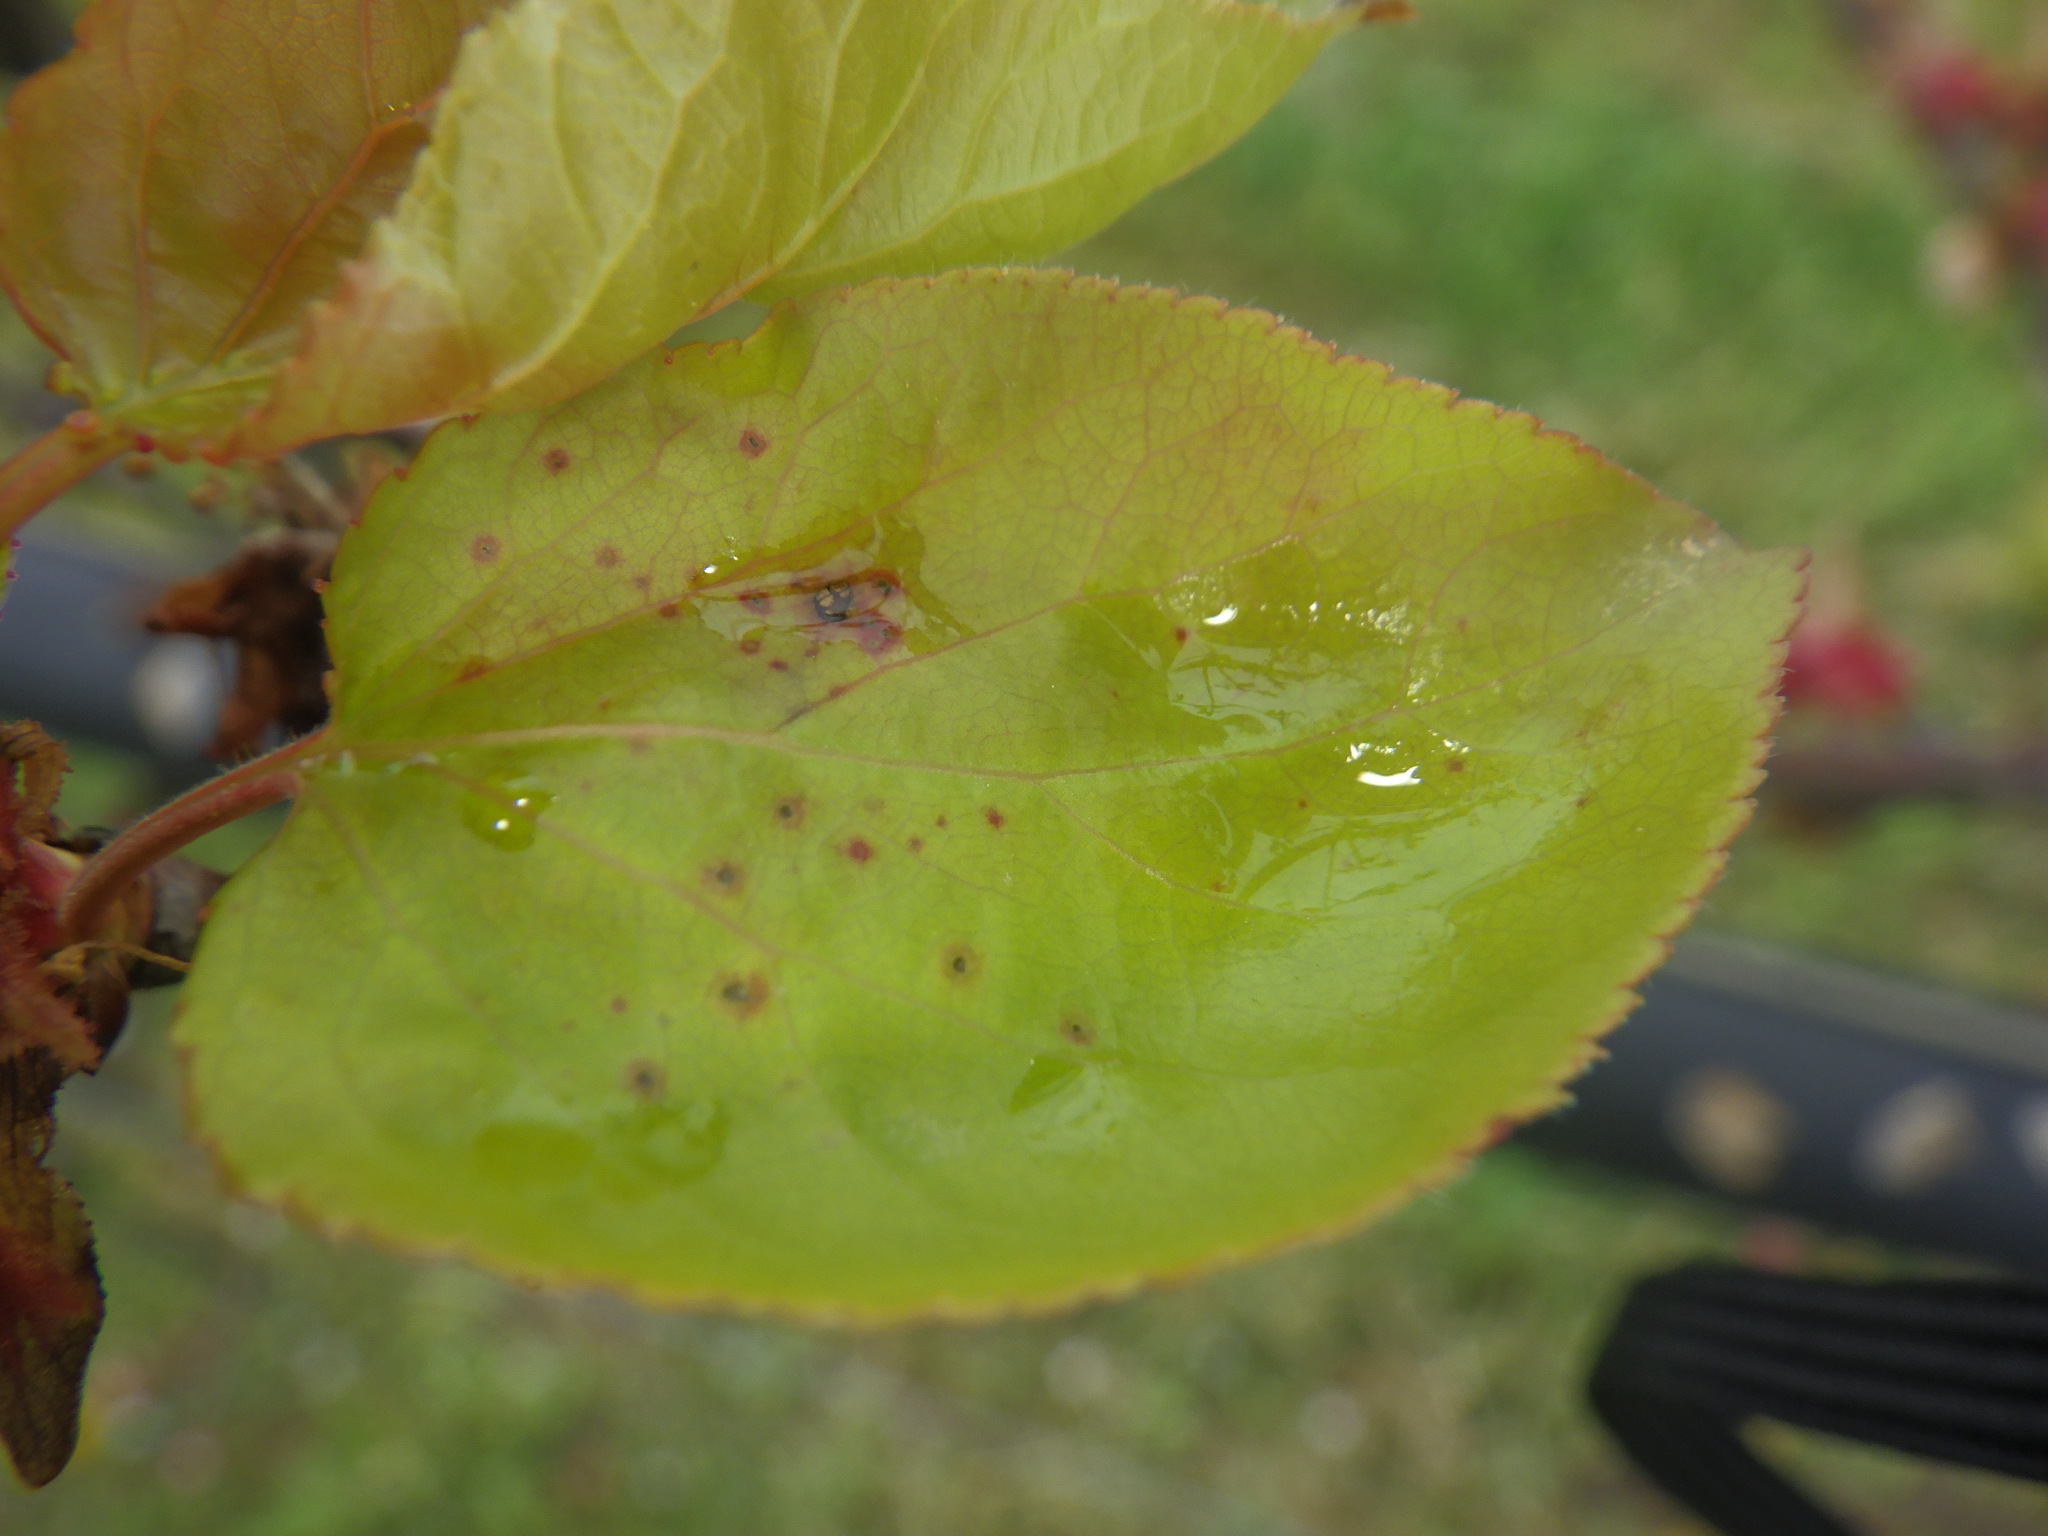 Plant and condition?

apricot, shot hole disease
